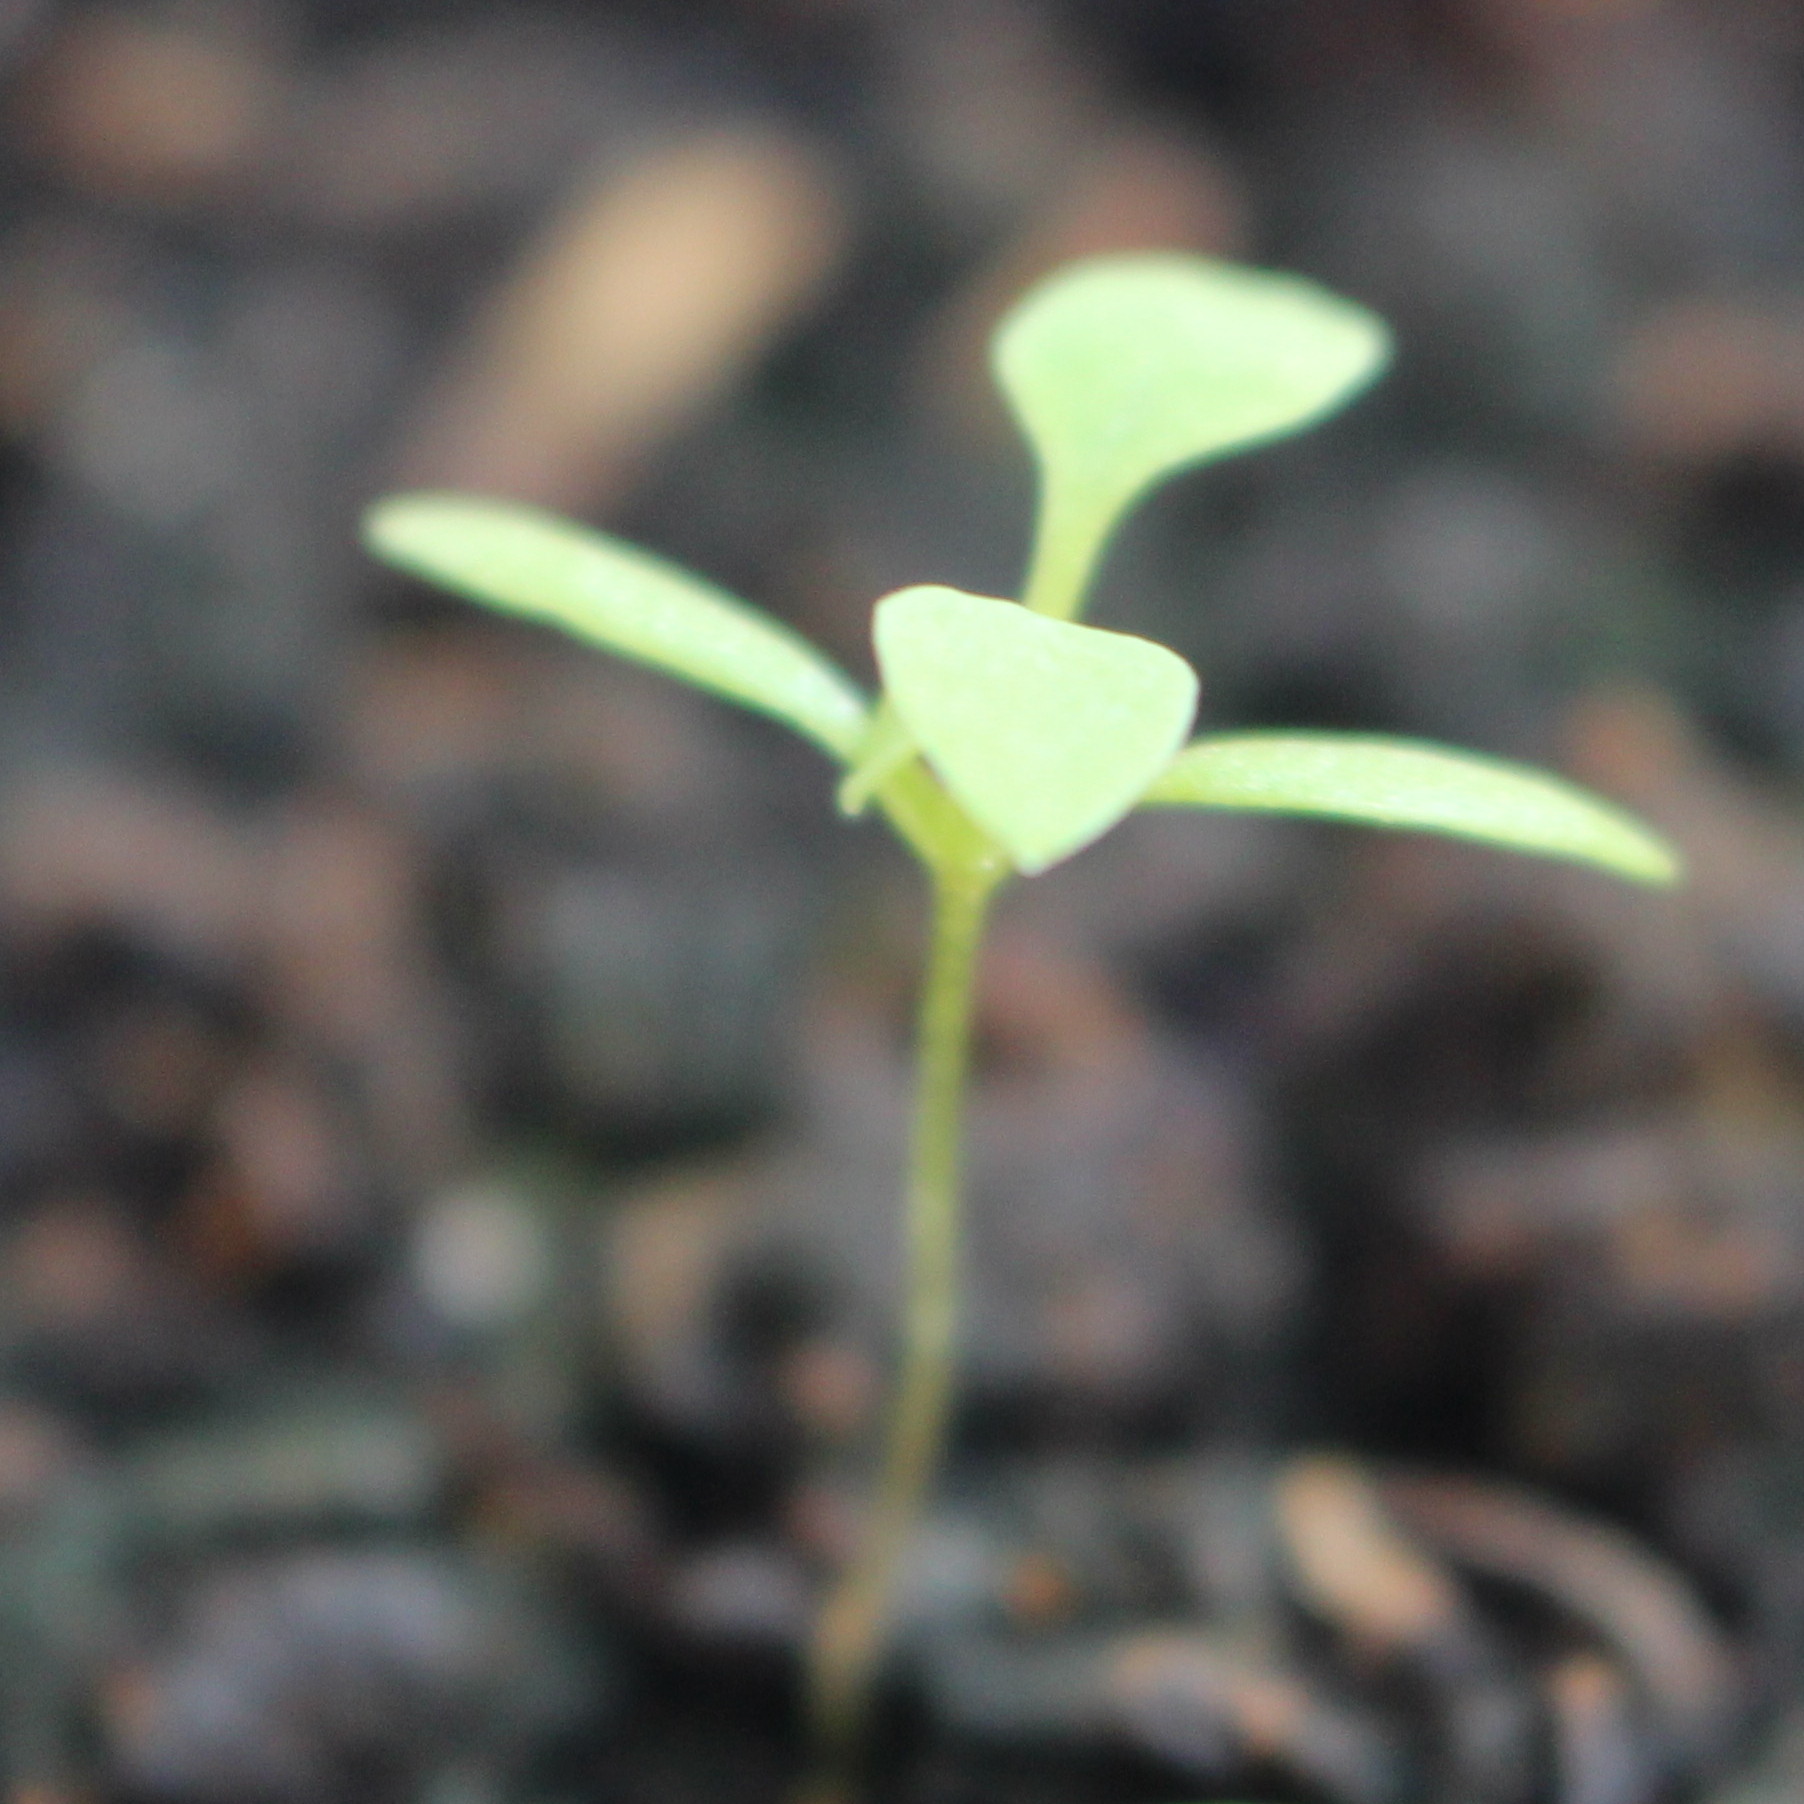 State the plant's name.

Papaver rhoeas
